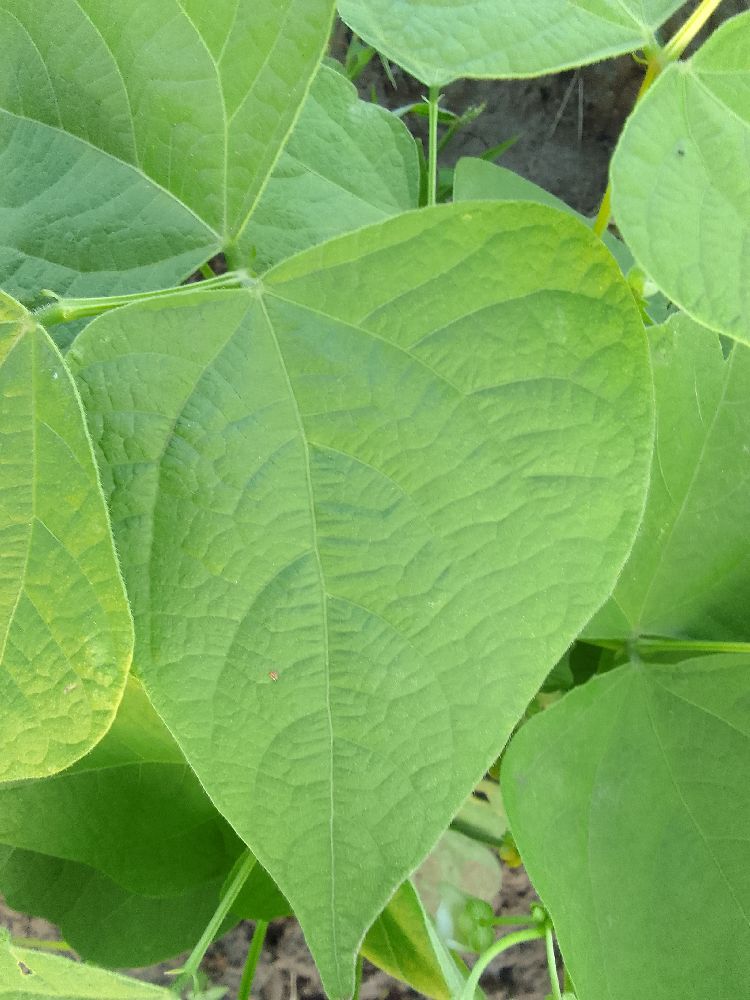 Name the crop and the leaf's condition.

common bean, healthy
